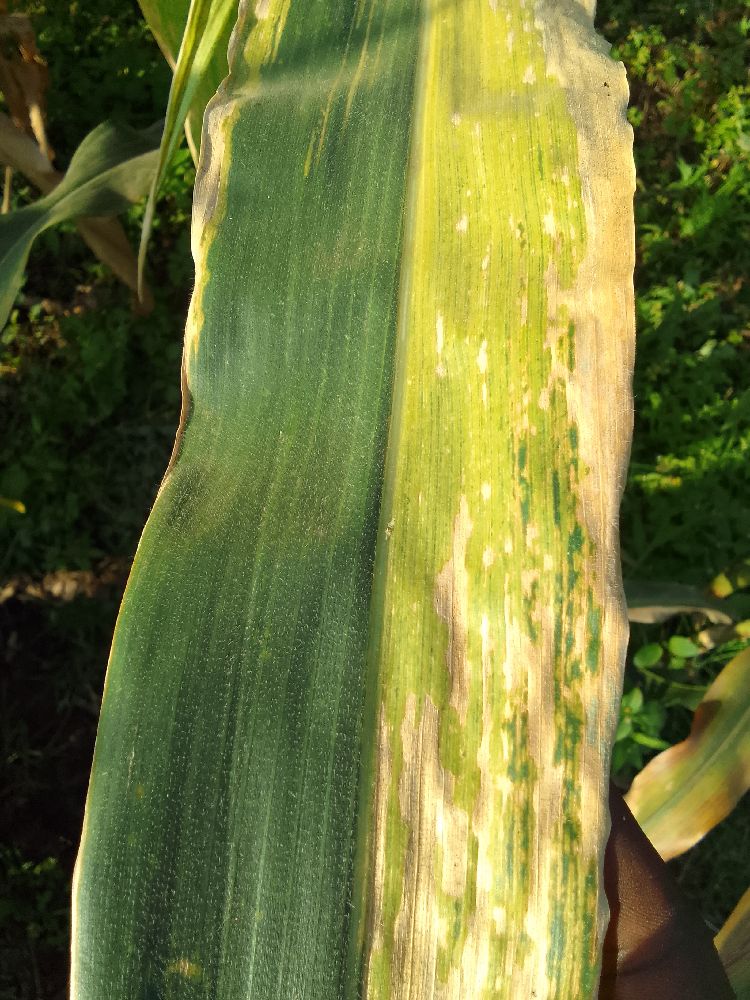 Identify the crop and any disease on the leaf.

maize, maize lethal necrosis
